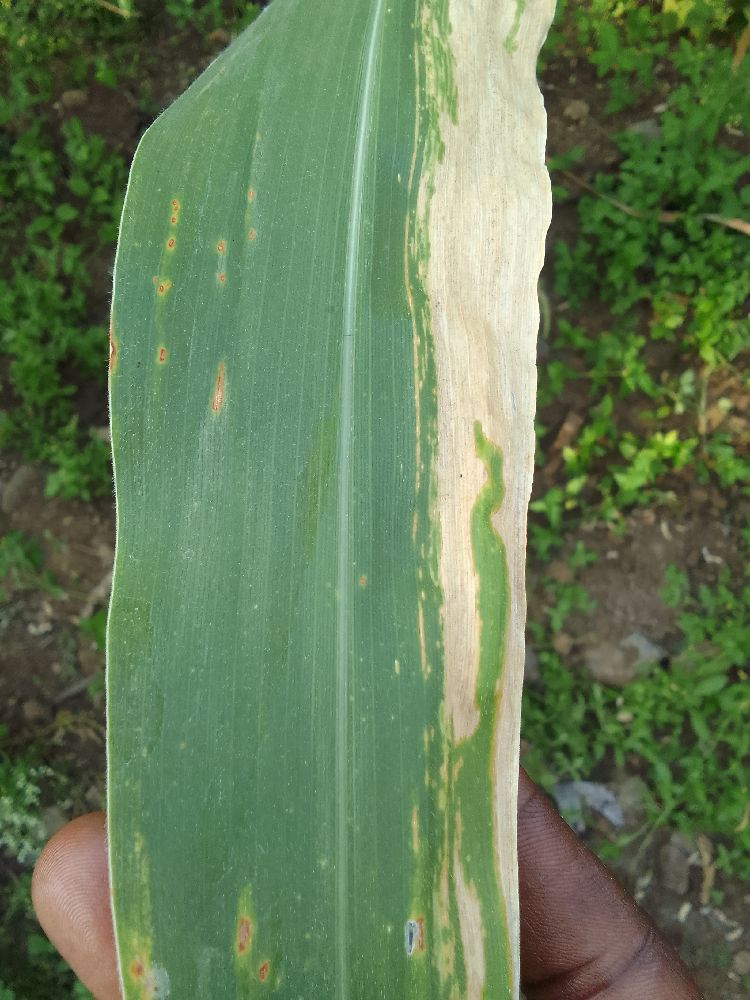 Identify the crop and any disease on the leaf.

maize, maize lethal necrosis
